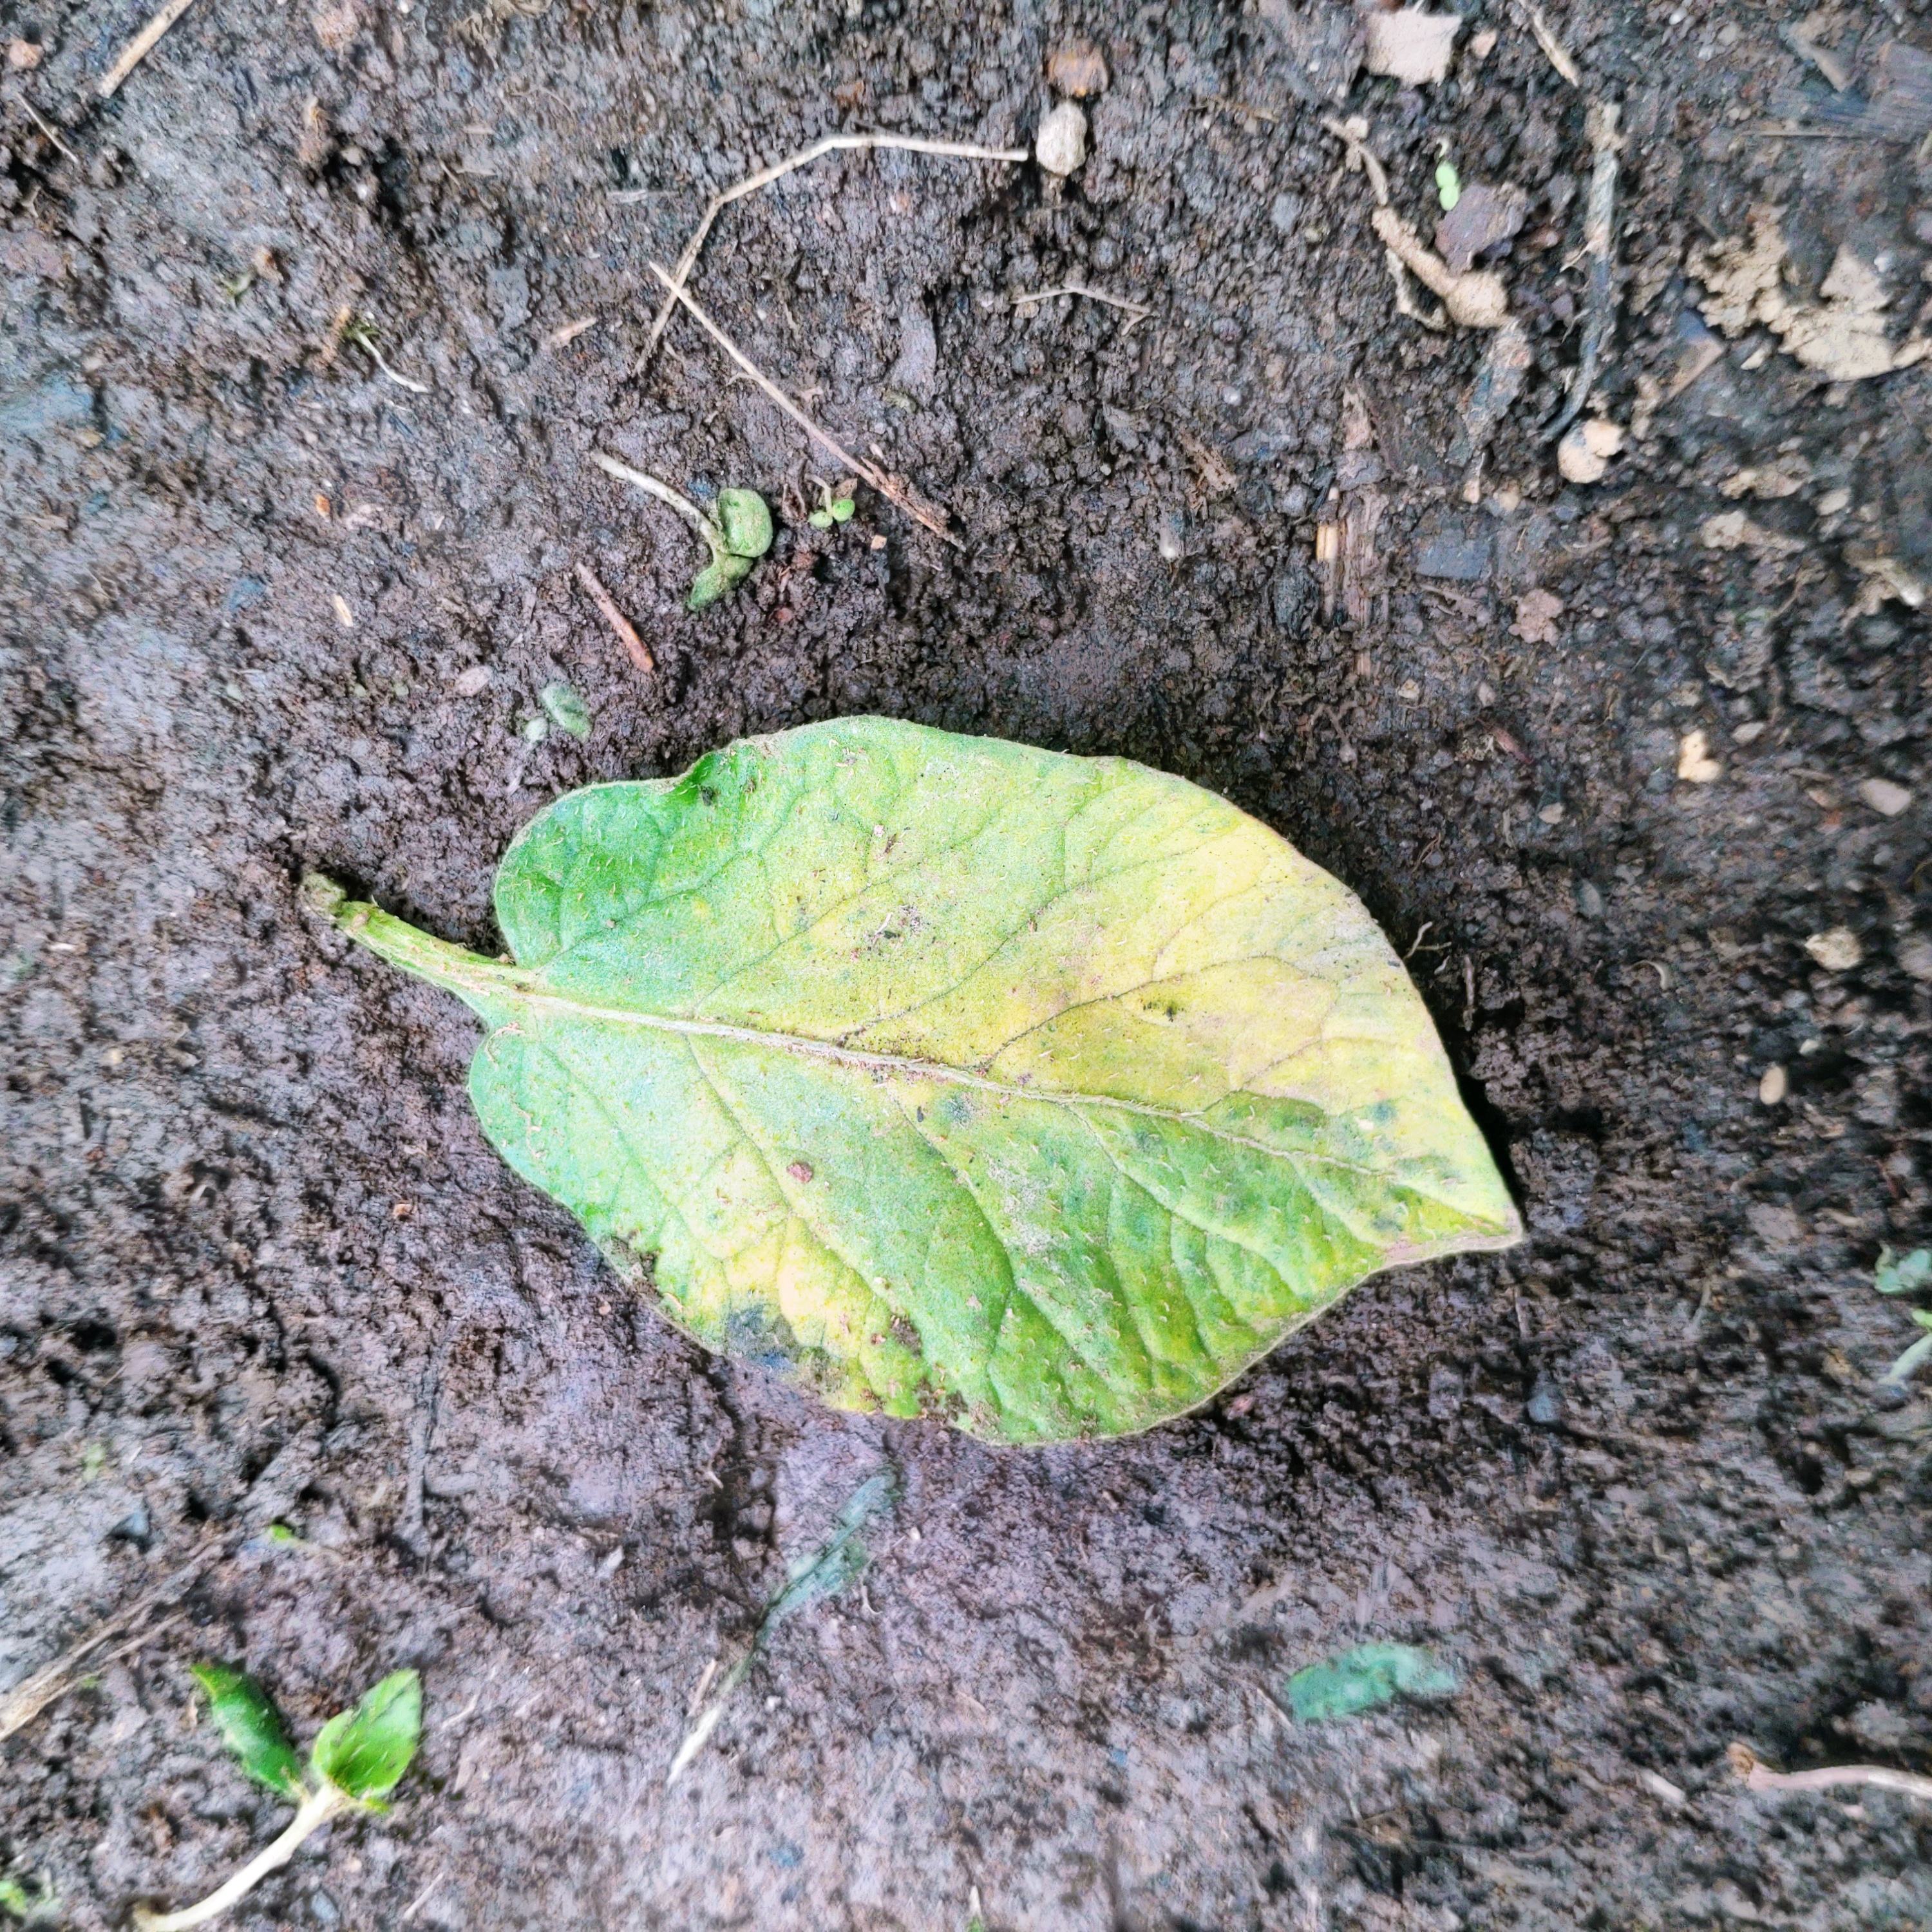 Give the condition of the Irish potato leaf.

late blight
